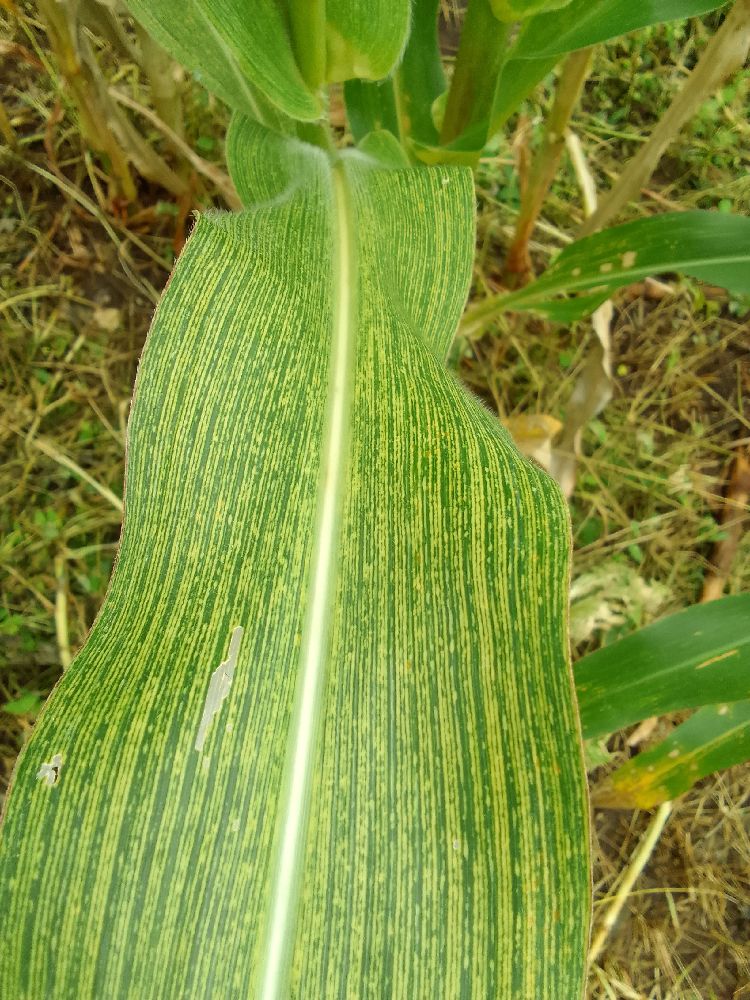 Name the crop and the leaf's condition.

maize, maize streak virus
